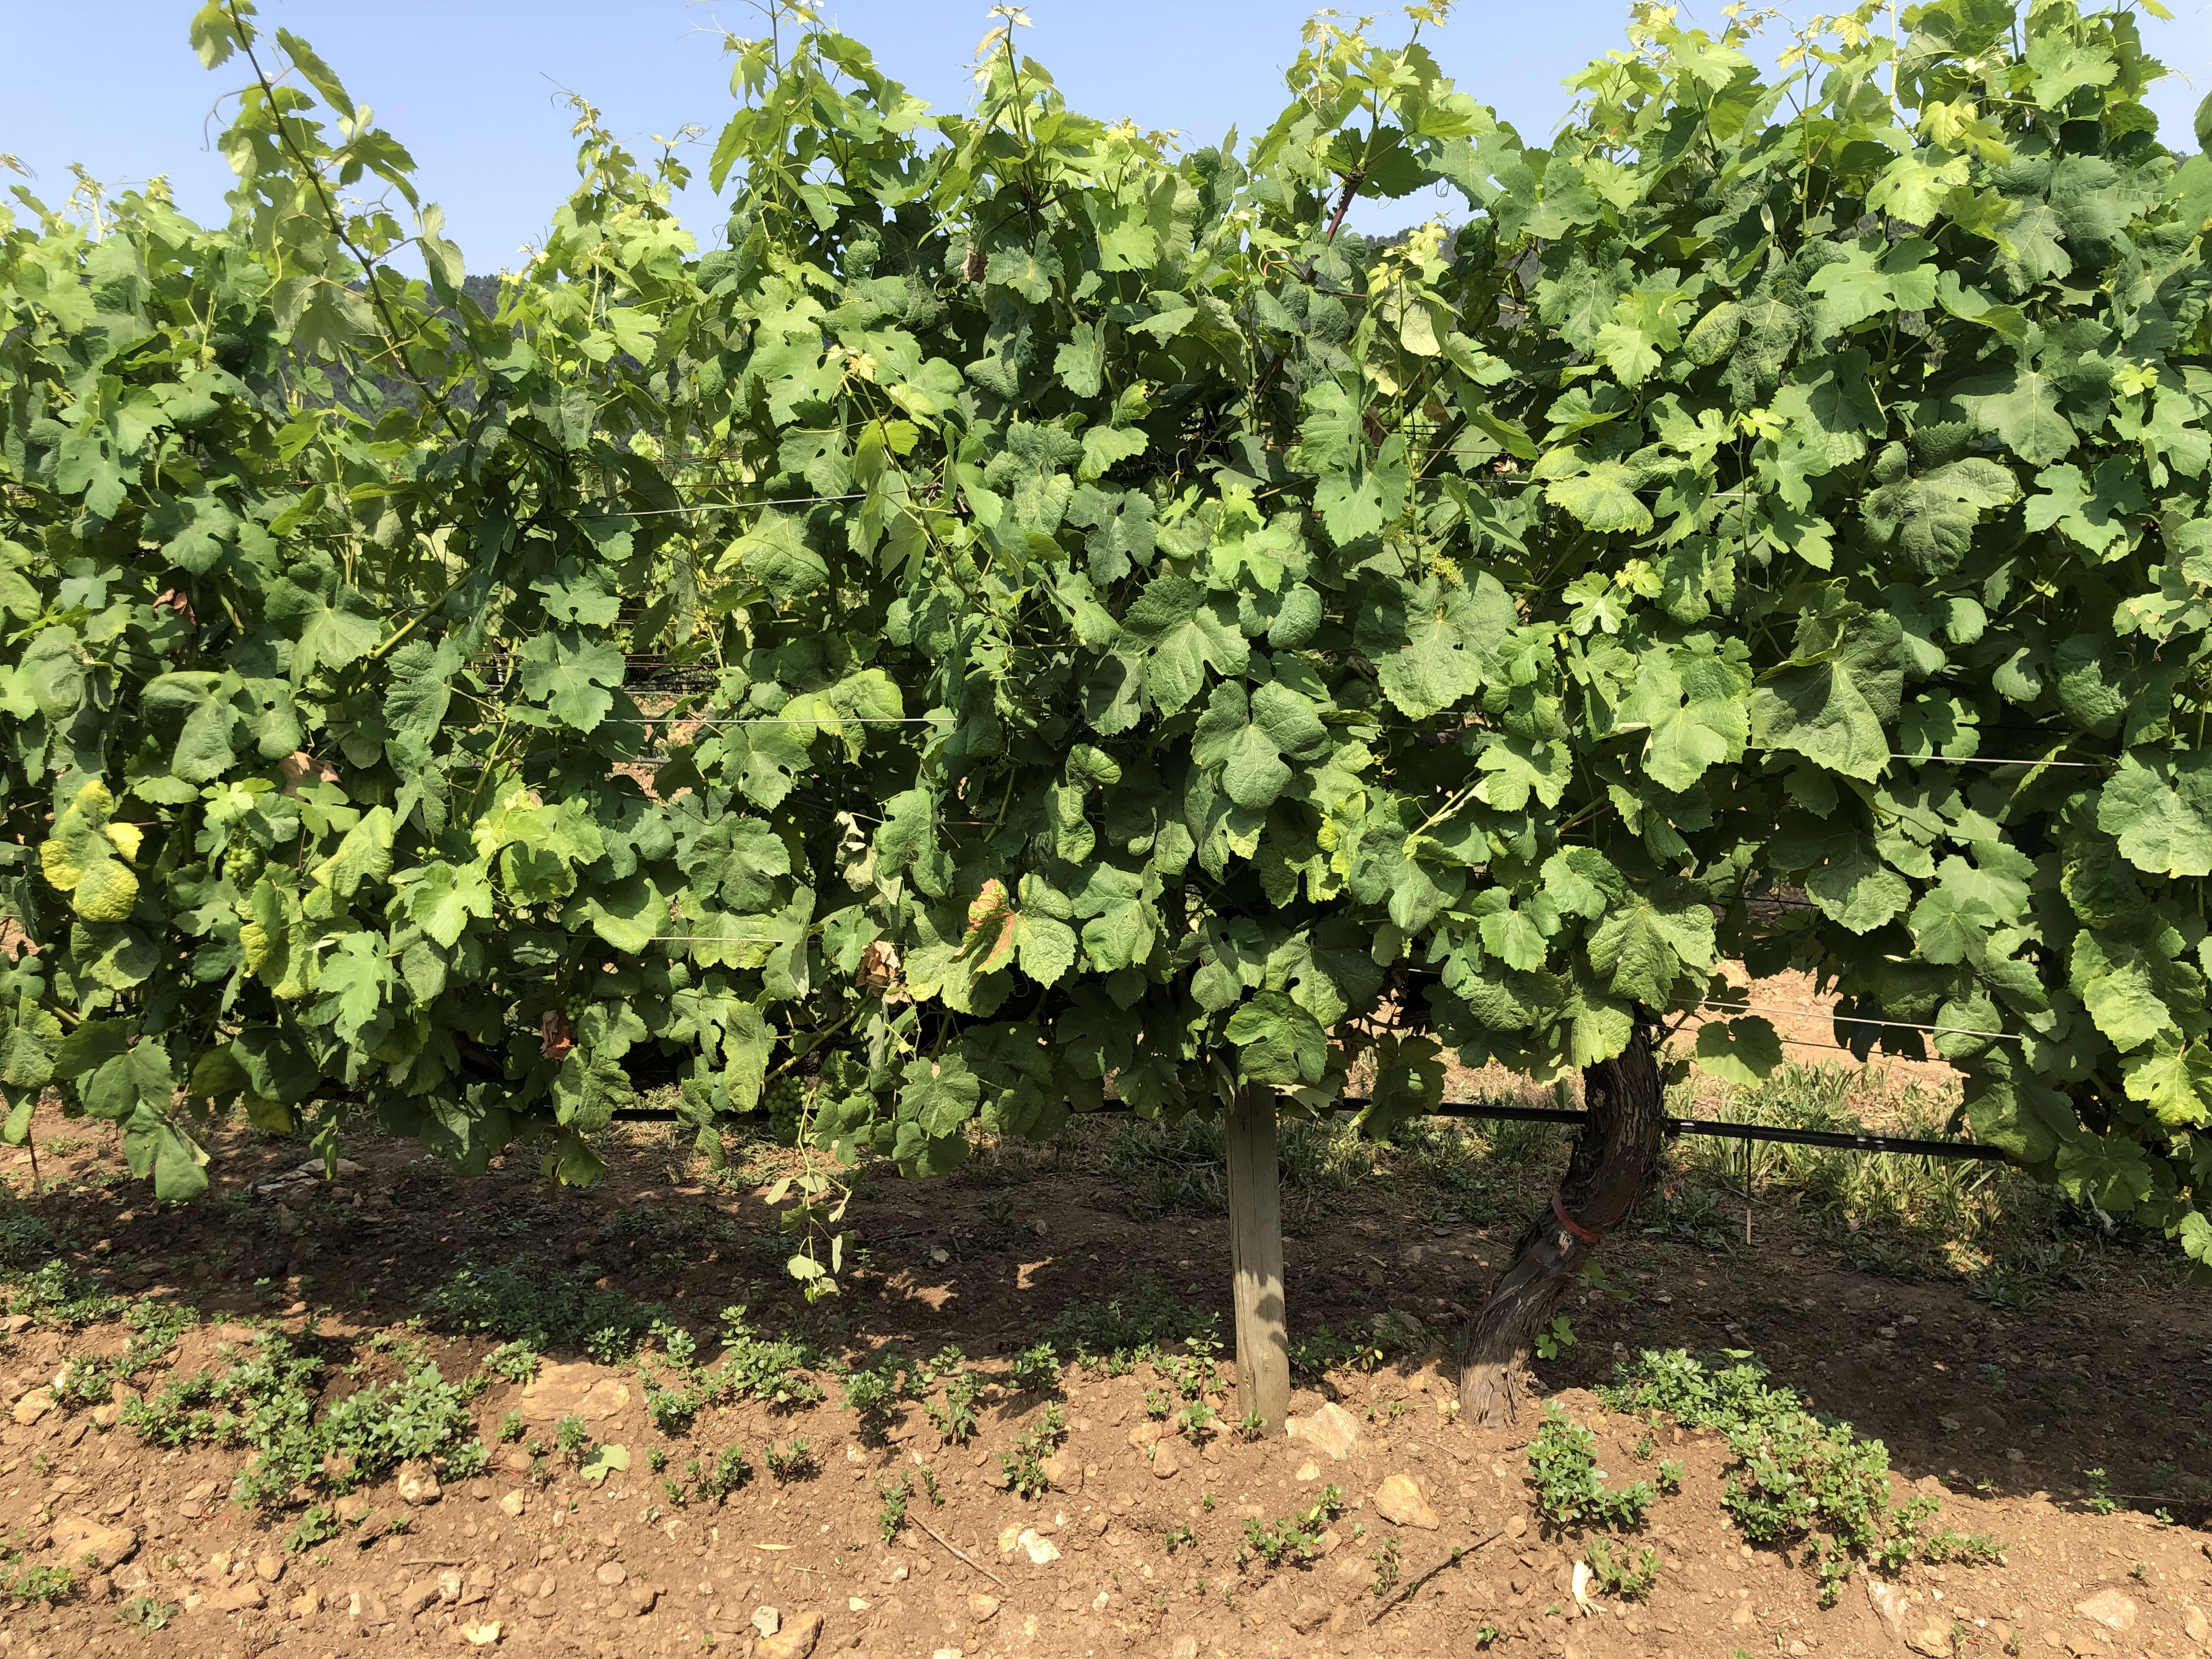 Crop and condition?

grapevine, affected by esca disease
